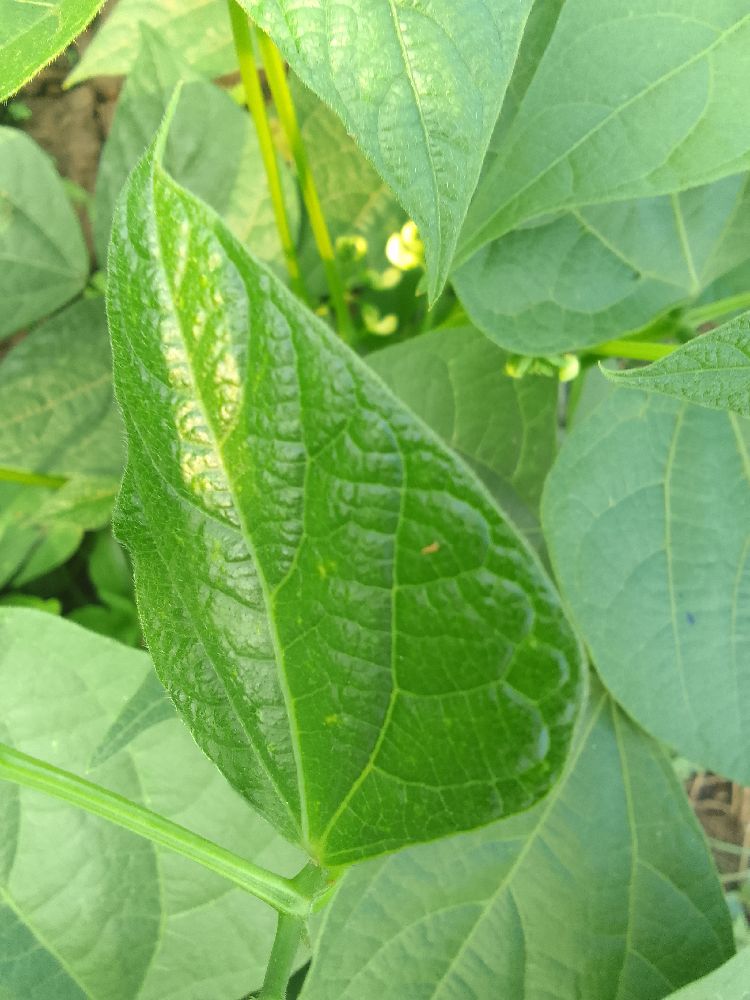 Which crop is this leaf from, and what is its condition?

common bean, healthy
